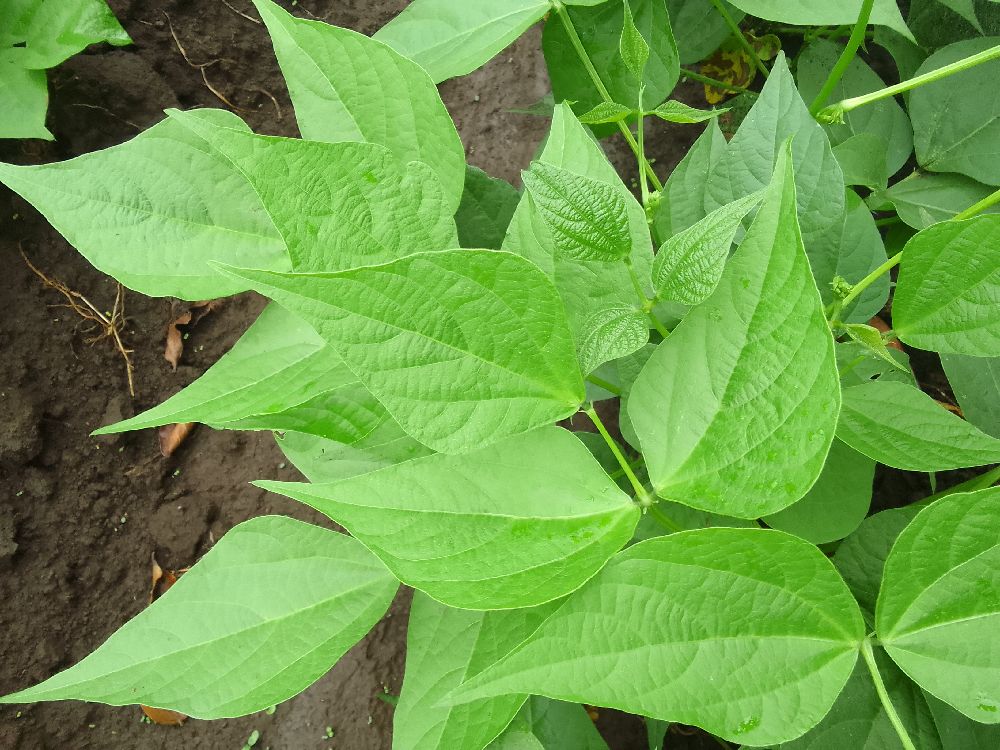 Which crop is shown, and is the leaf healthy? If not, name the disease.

common bean, healthy
